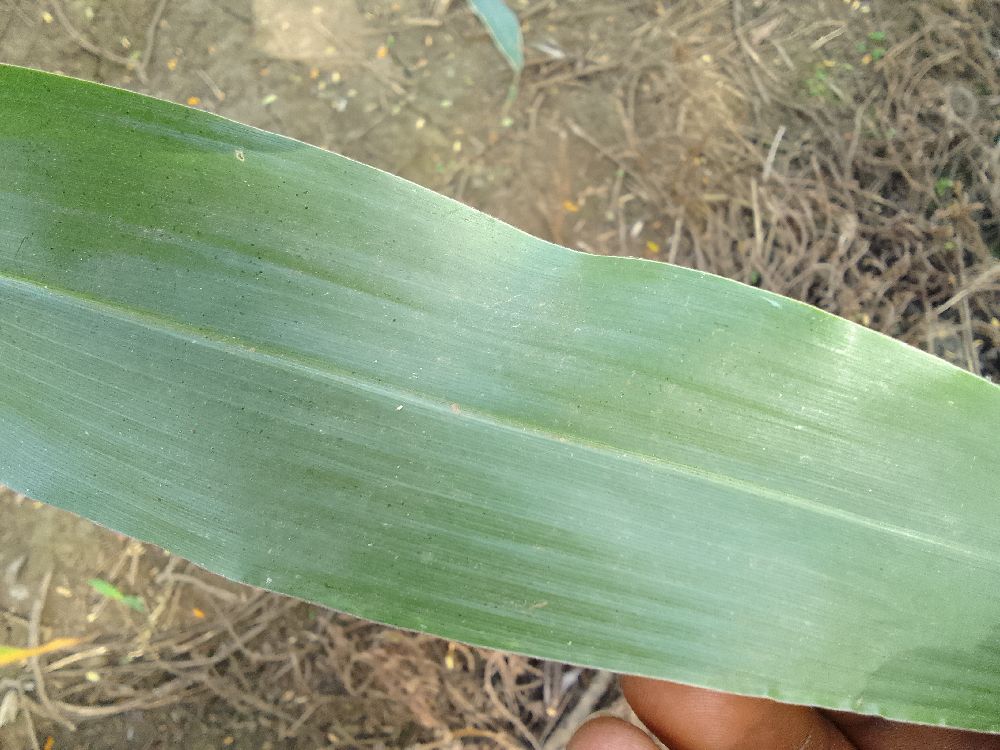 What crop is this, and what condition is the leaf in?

maize, healthy
